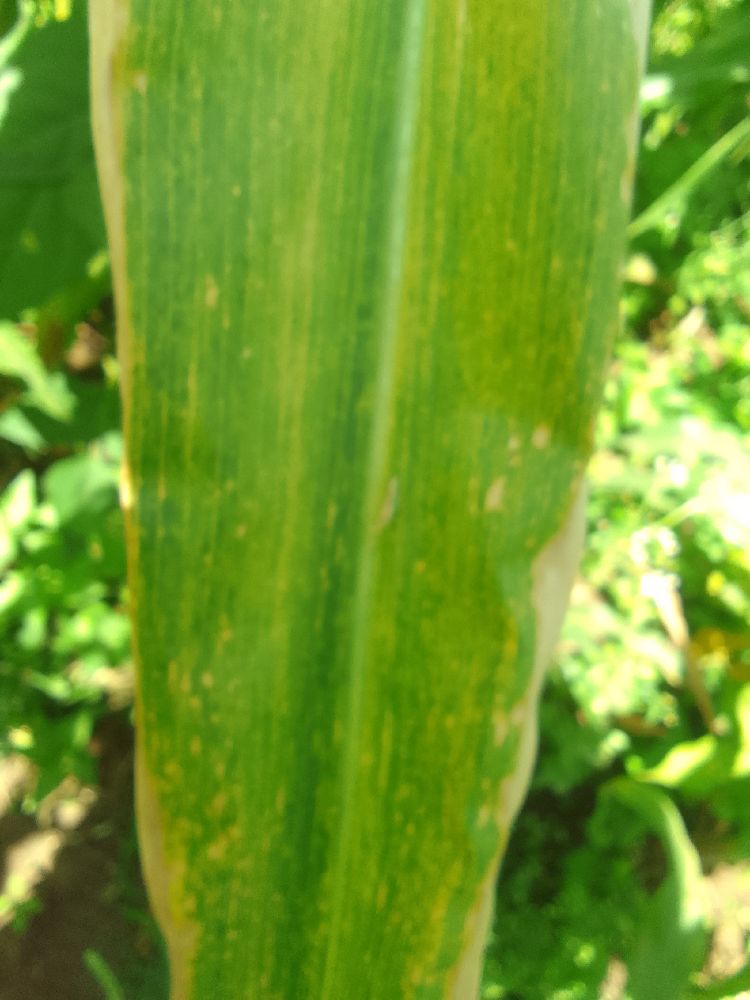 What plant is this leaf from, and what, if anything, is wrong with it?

maize, maize lethal necrosis
